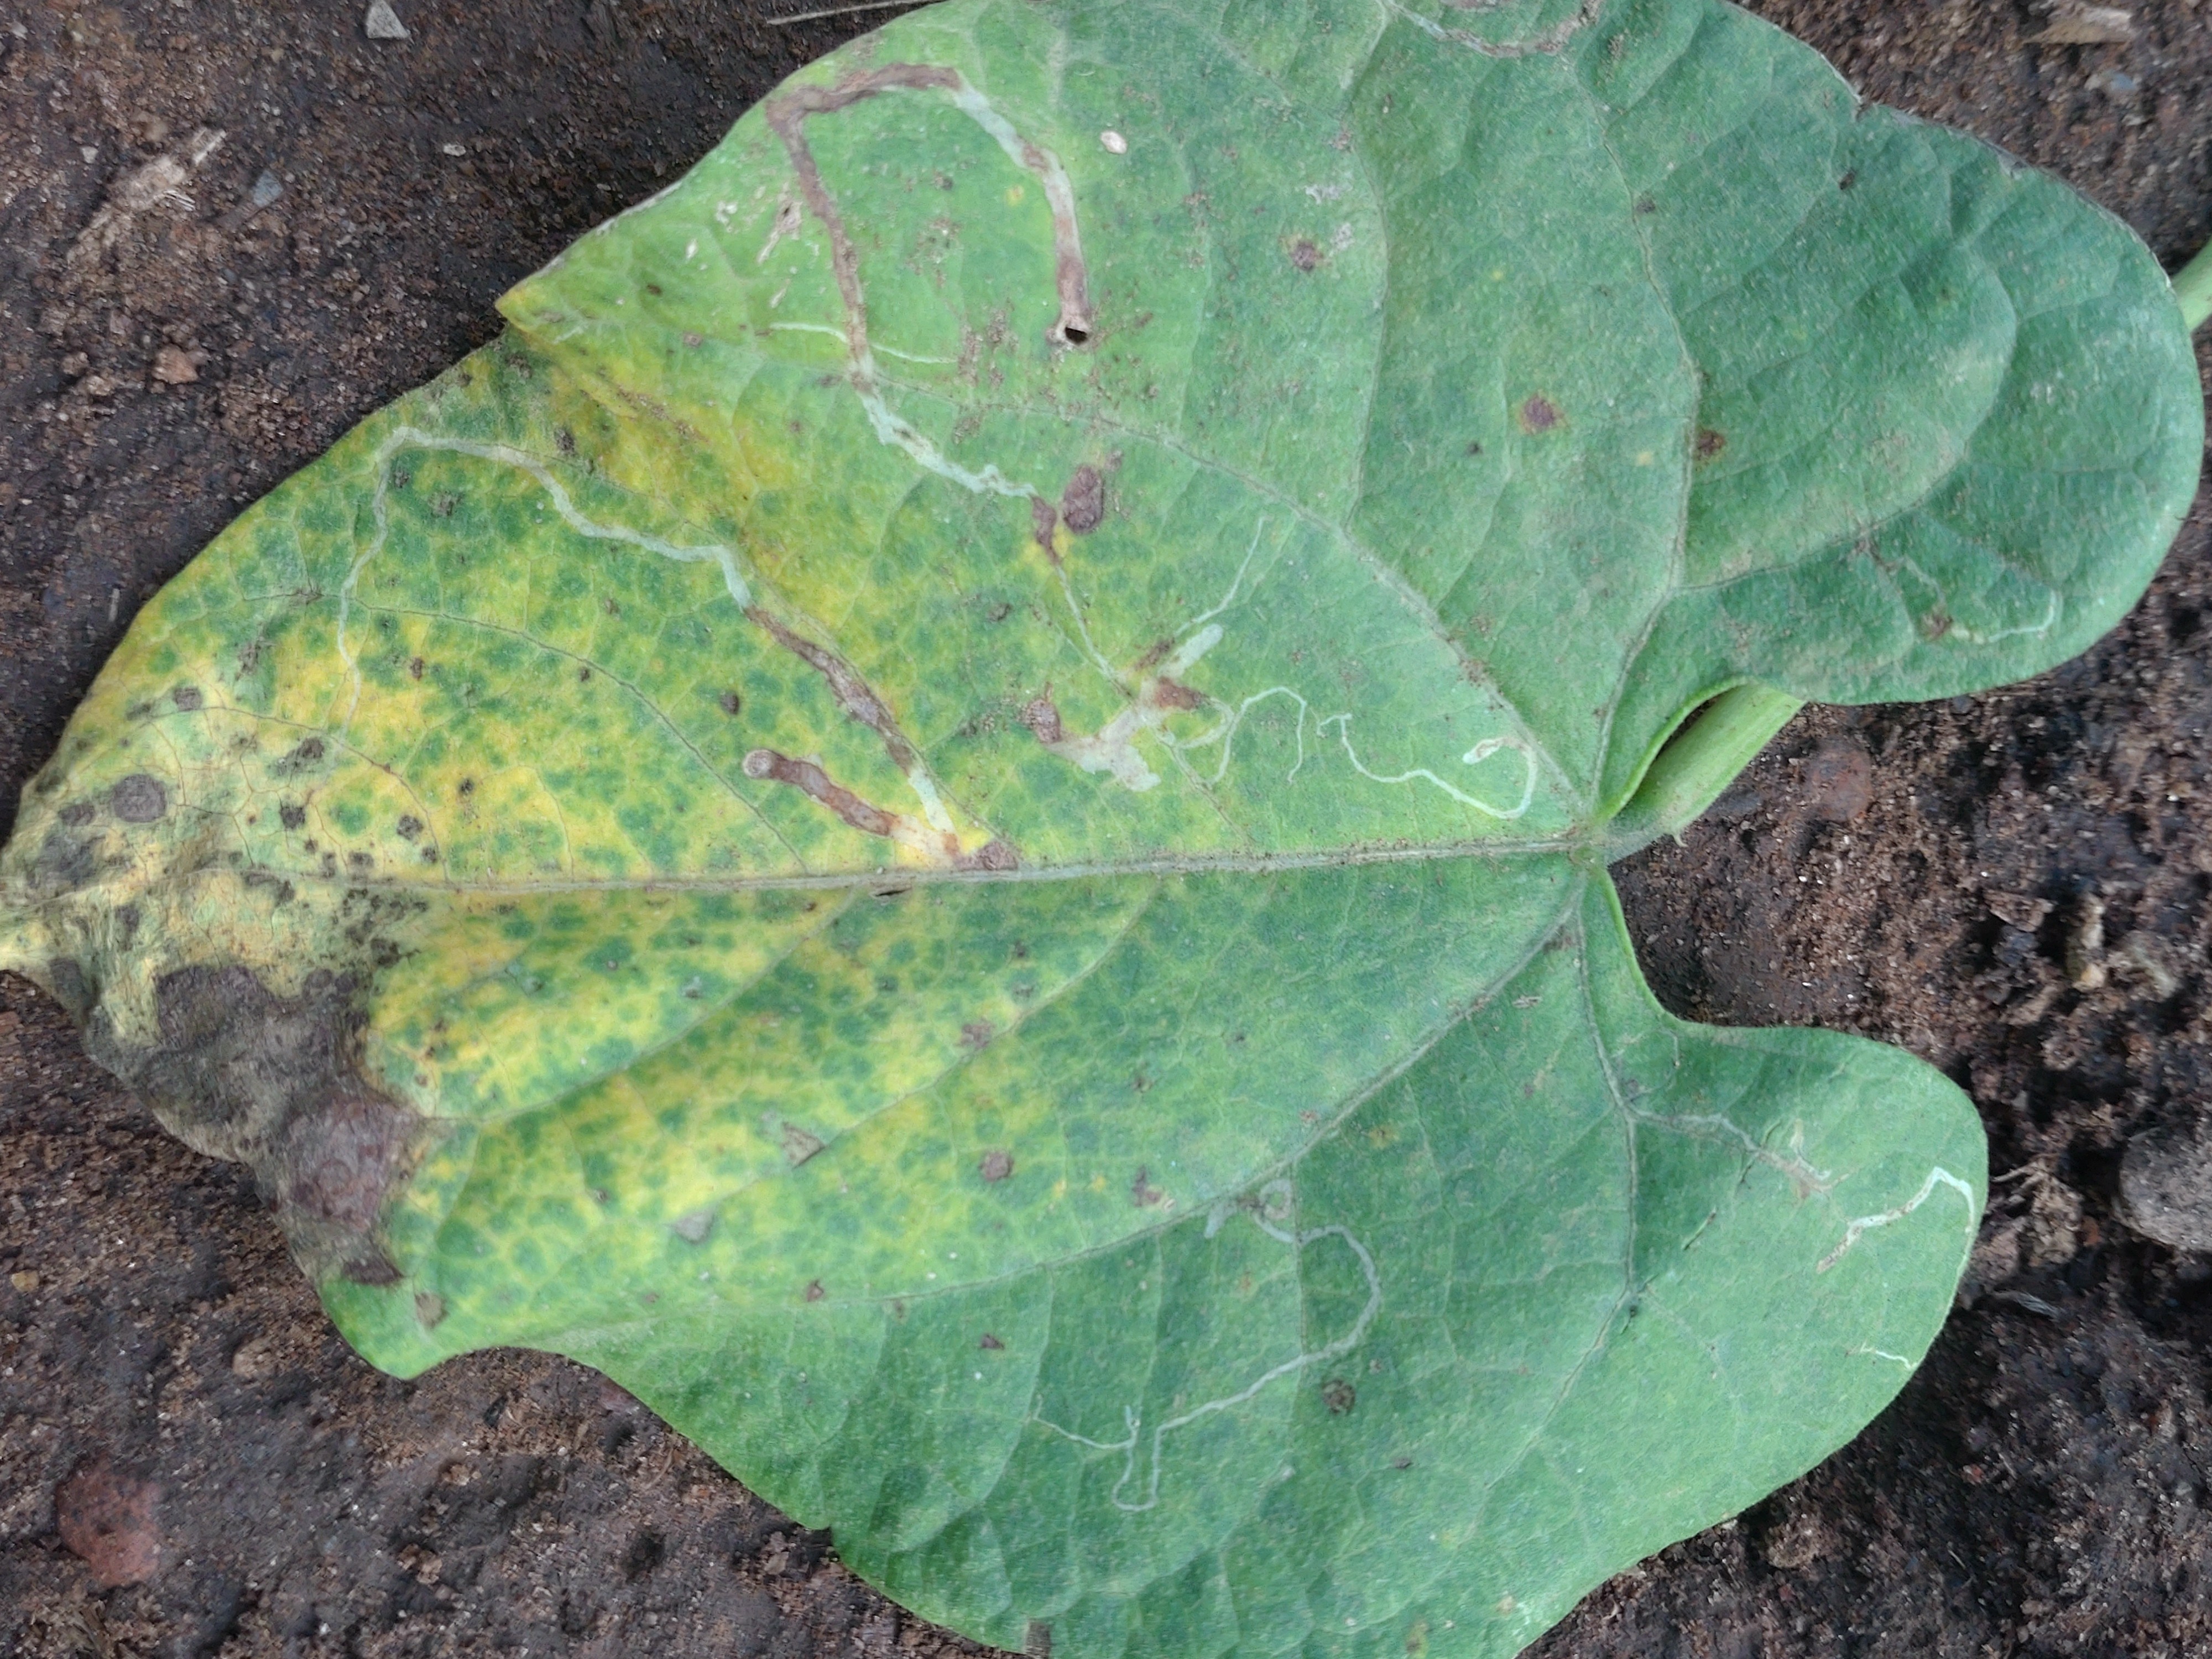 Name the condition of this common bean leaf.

anthracnose
